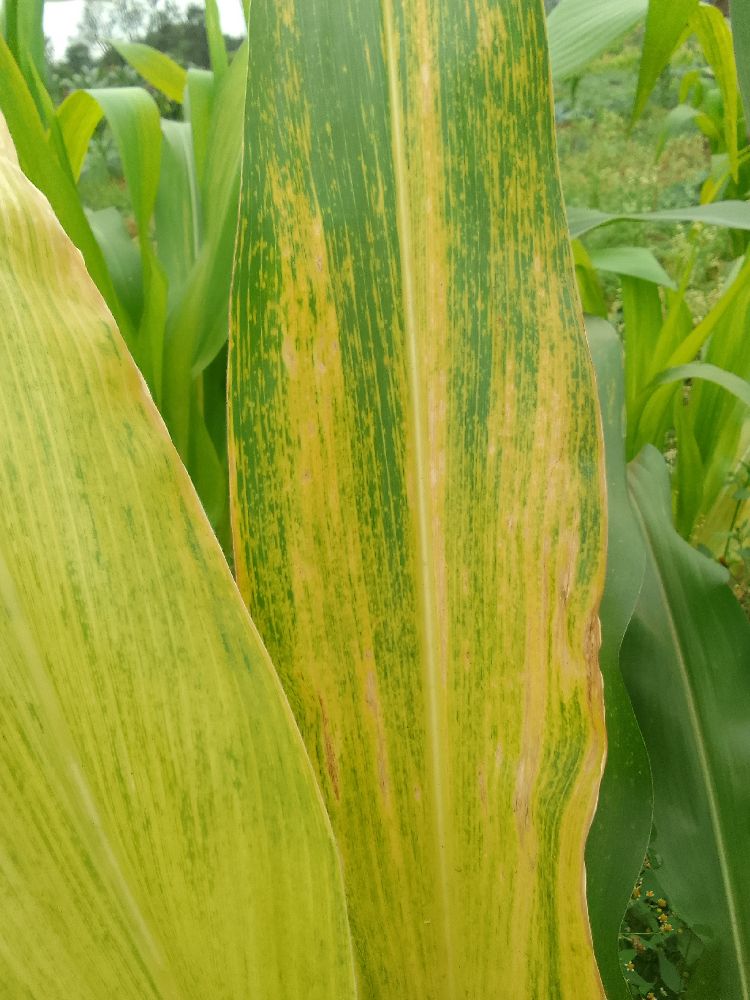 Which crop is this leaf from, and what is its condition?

maize, maize lethal necrosis
